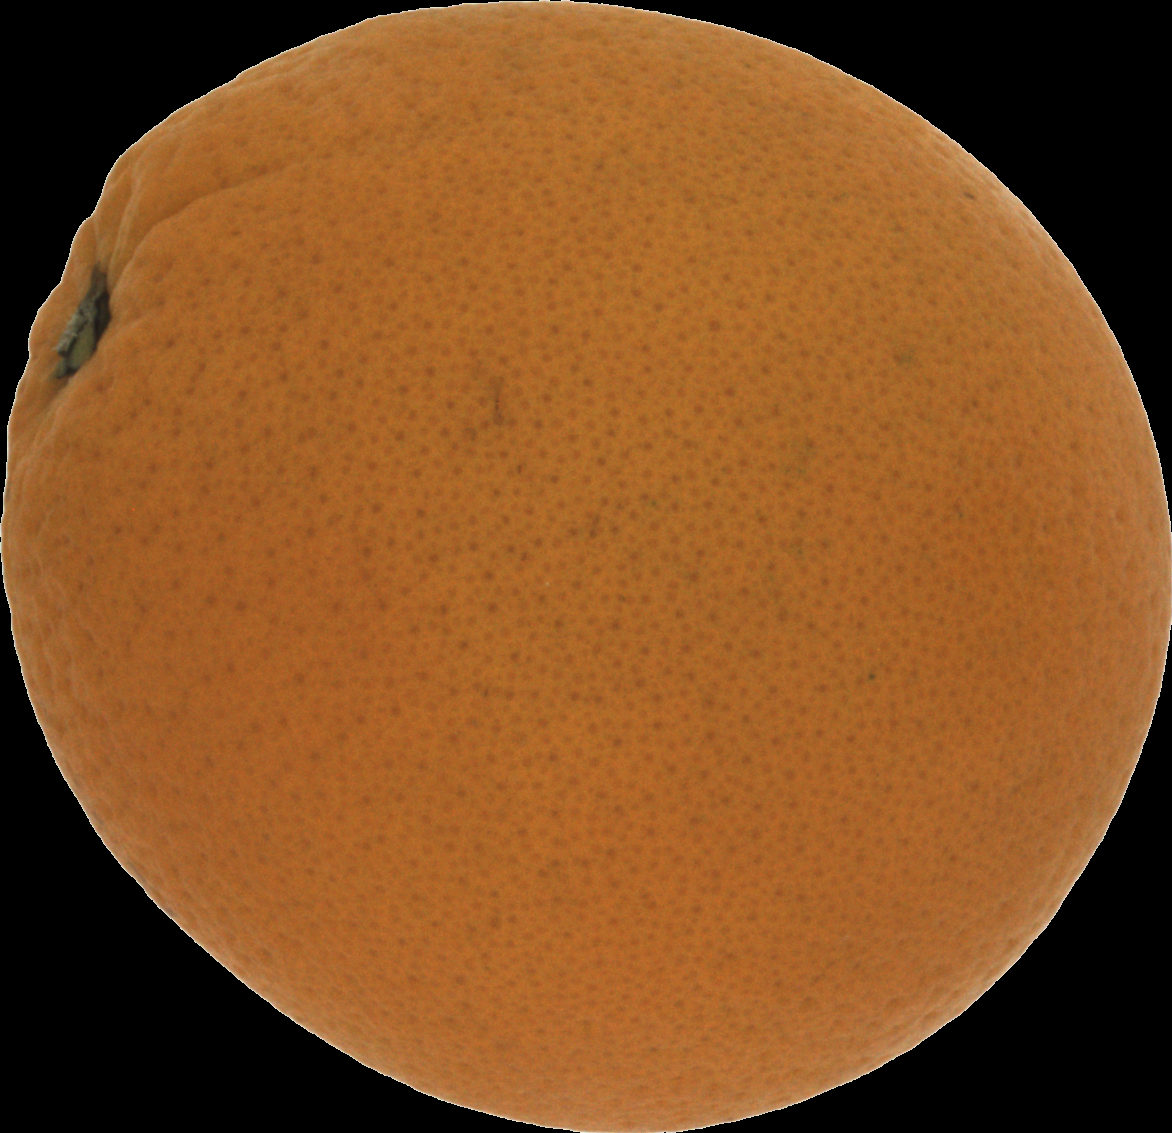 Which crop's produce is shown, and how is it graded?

orange, good
